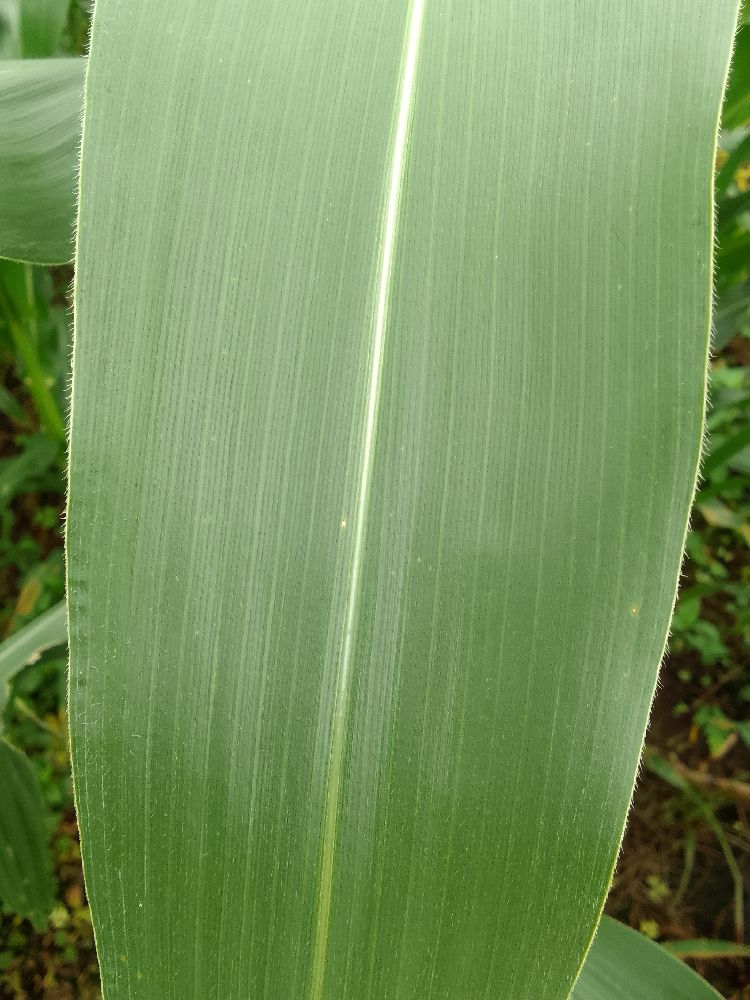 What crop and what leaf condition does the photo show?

maize, healthy
